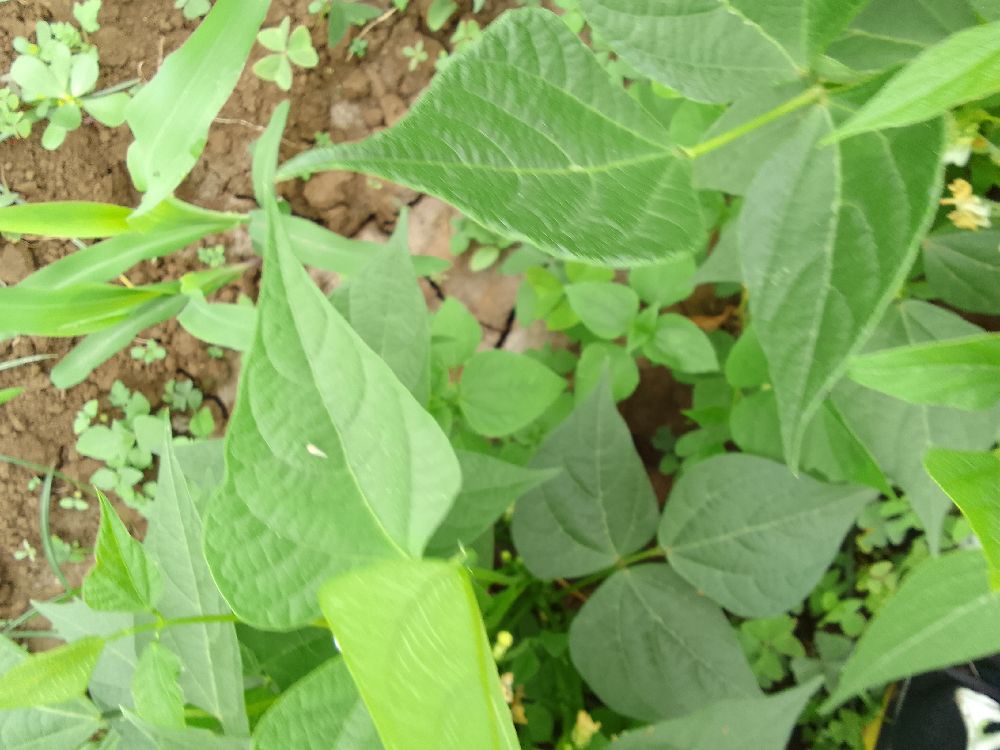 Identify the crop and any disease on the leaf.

common bean, healthy
